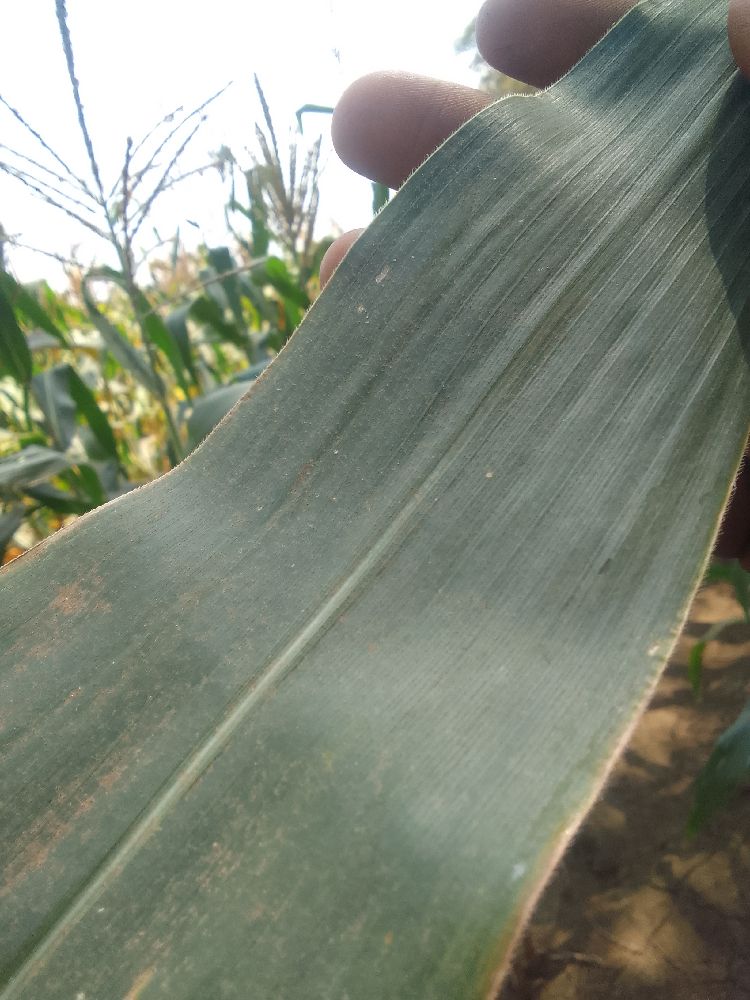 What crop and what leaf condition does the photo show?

maize, healthy
